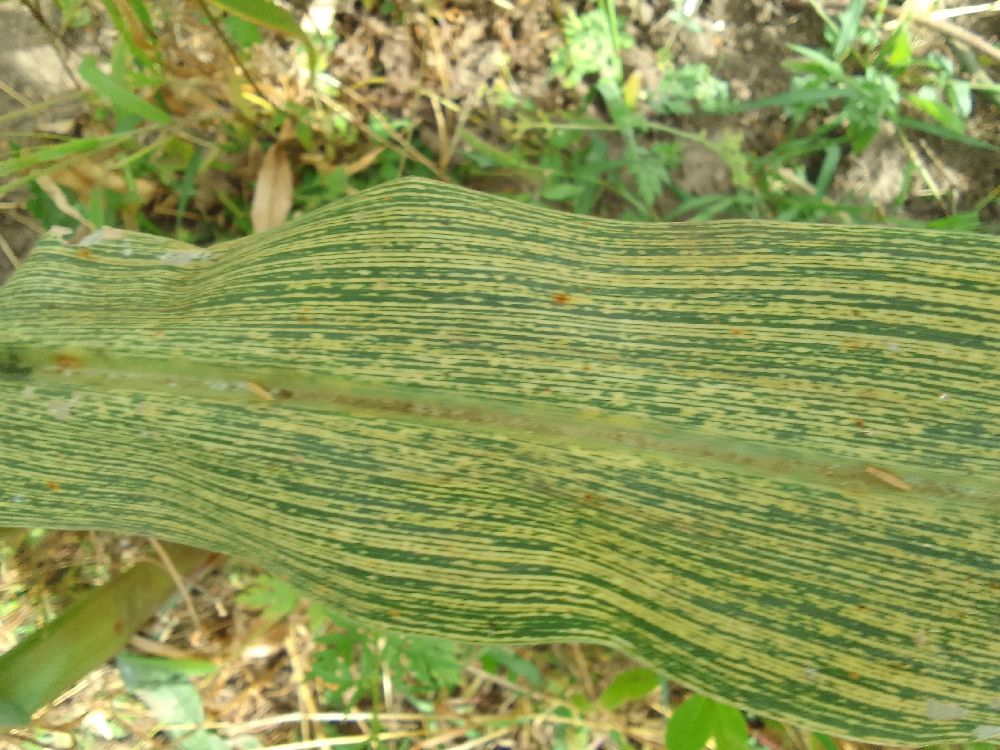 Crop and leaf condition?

maize, maize streak virus
